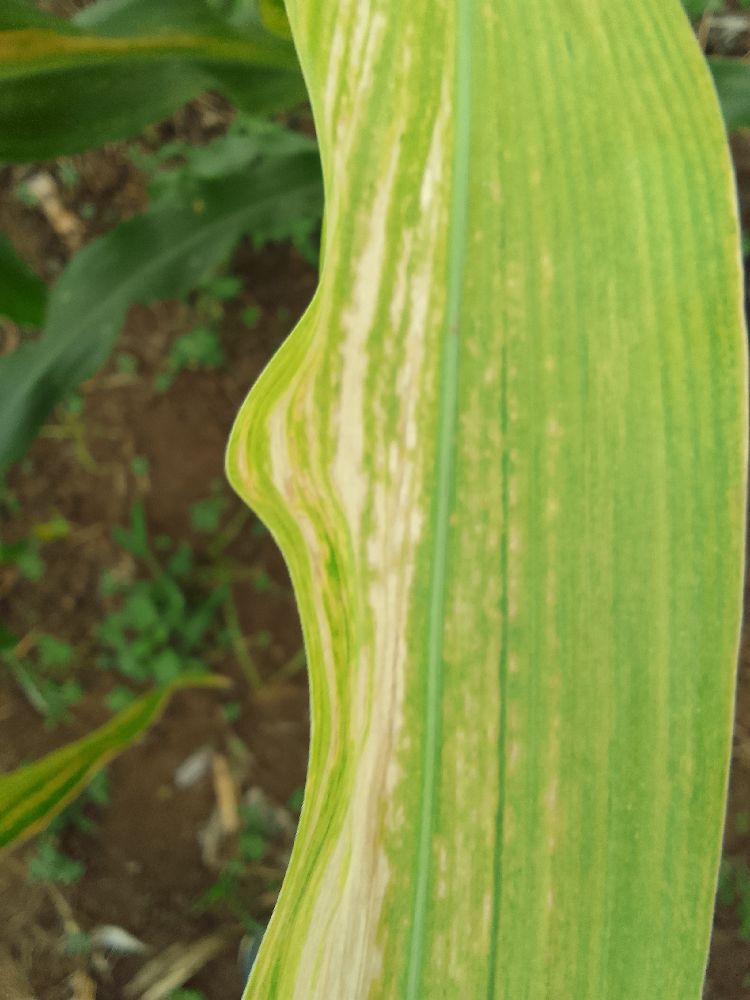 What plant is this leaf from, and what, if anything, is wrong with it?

maize, maize lethal necrosis
